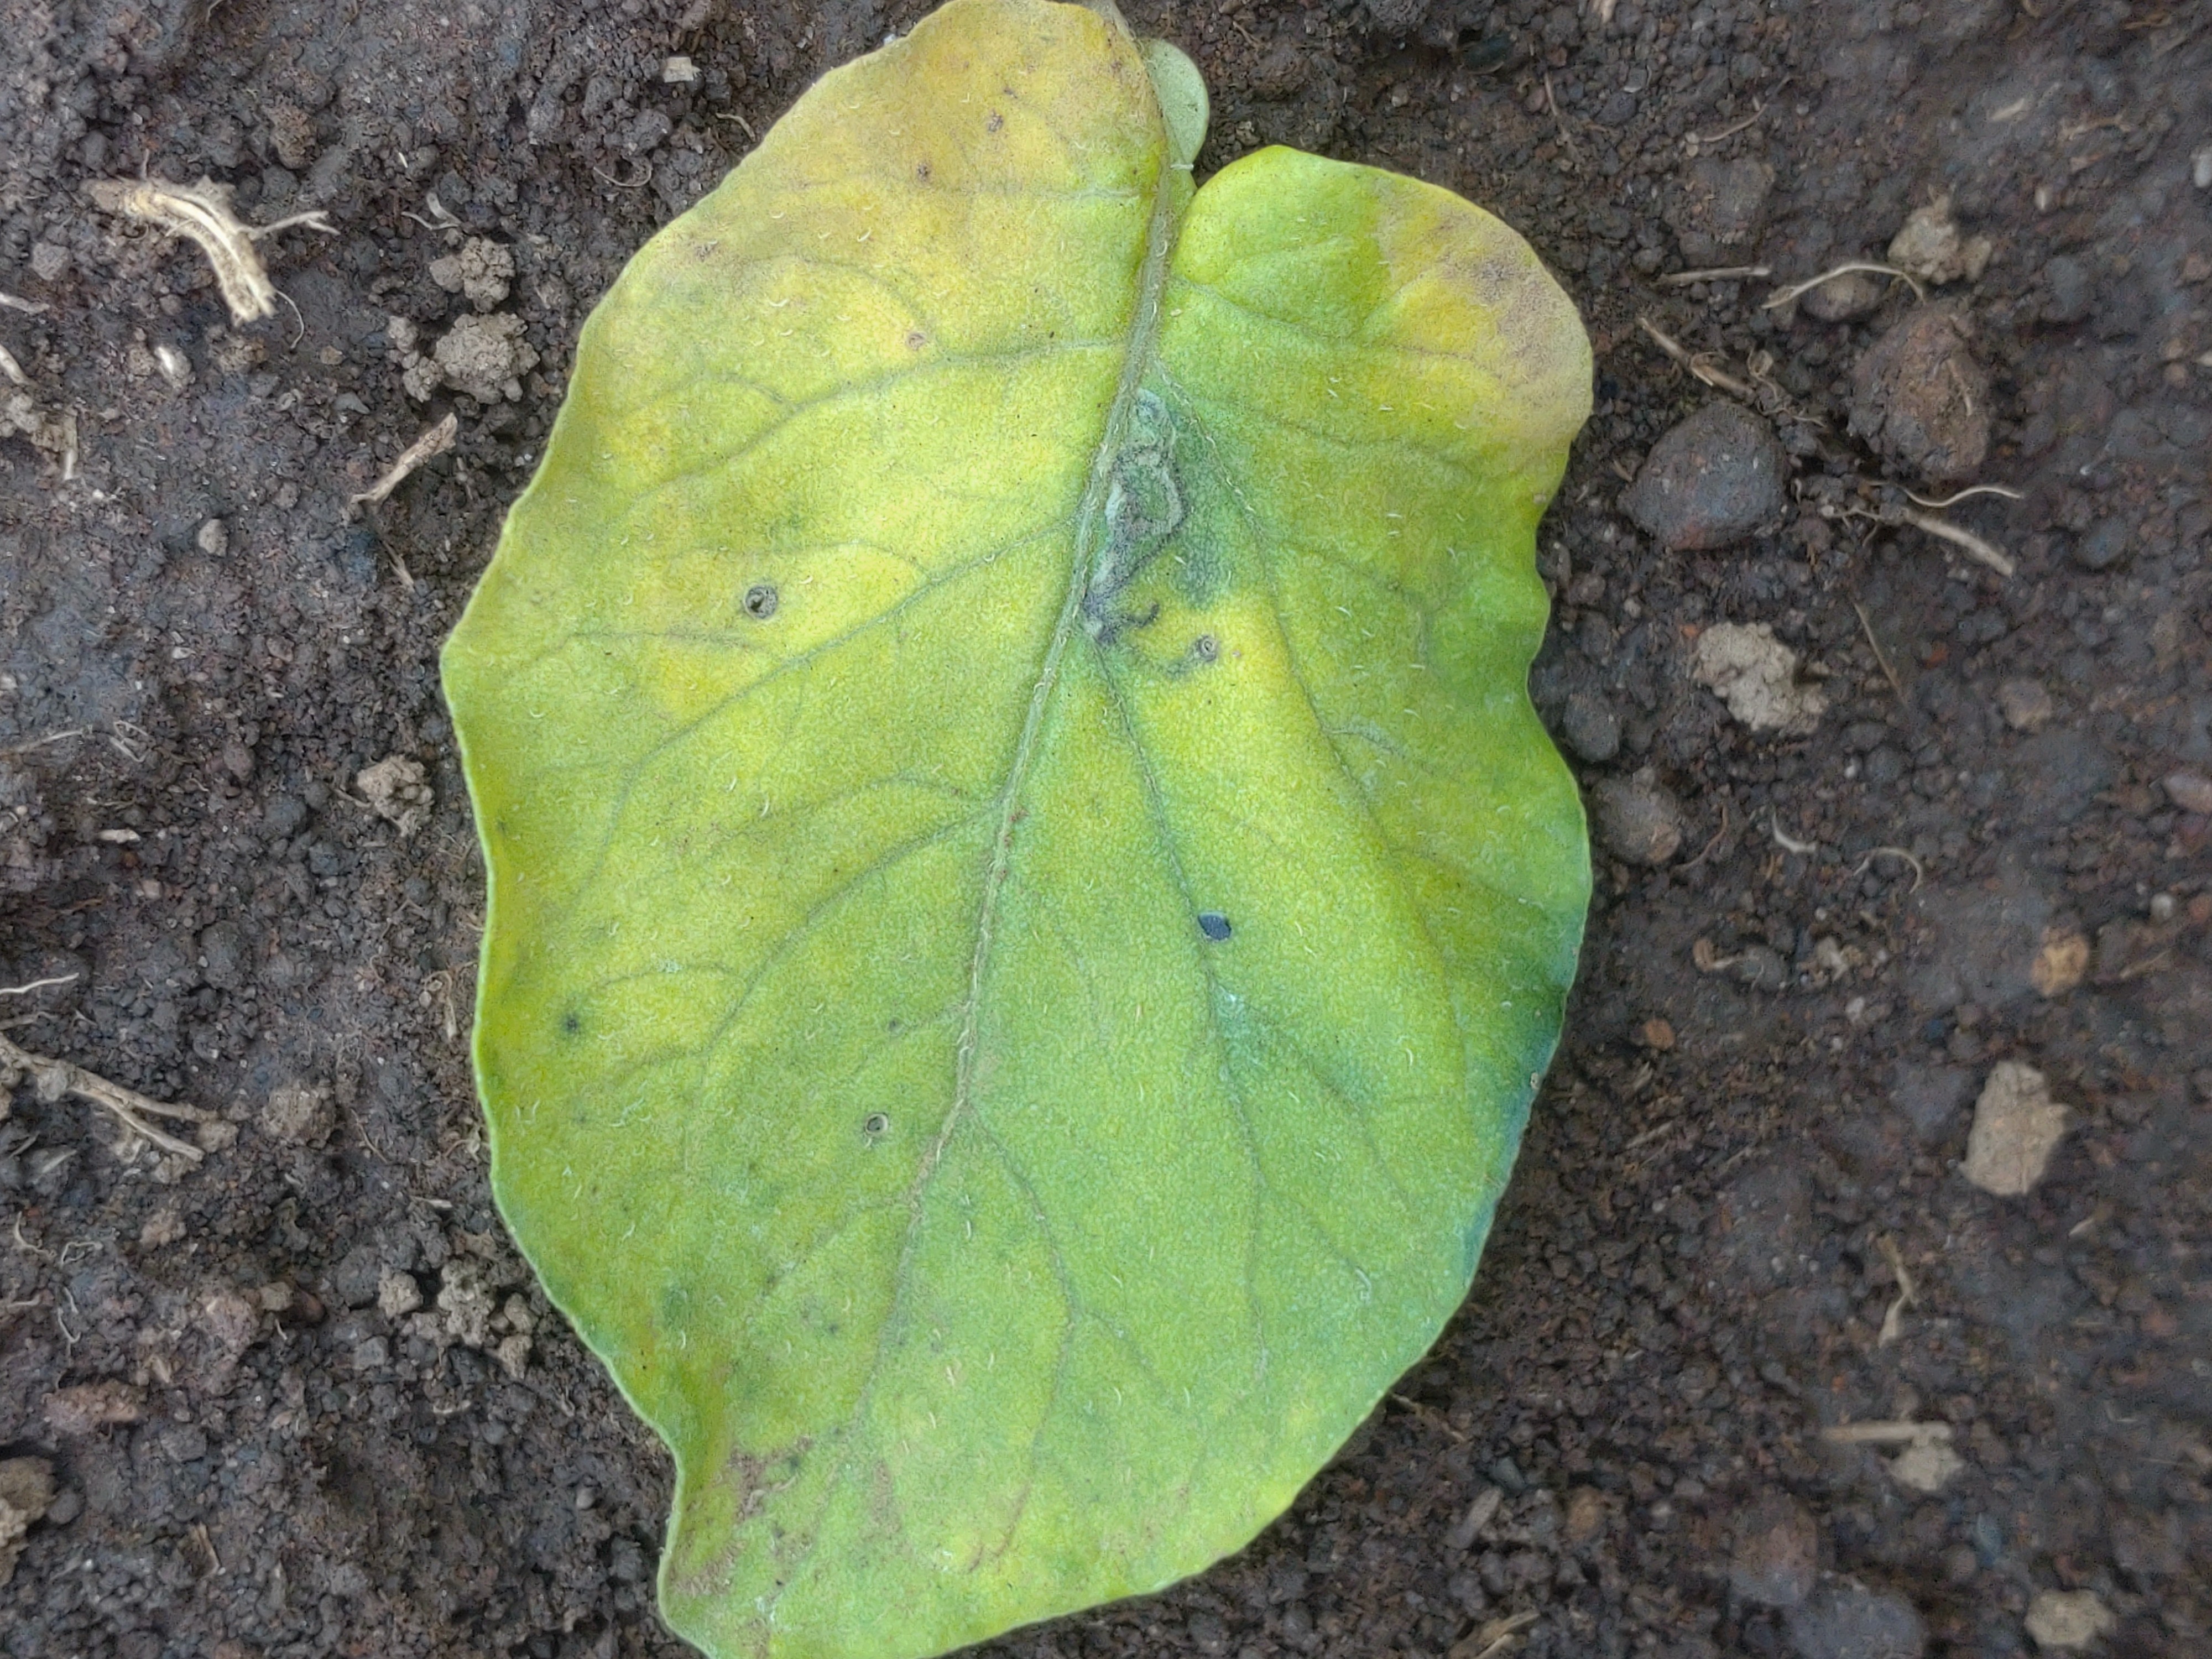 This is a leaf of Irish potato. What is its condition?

late blight
